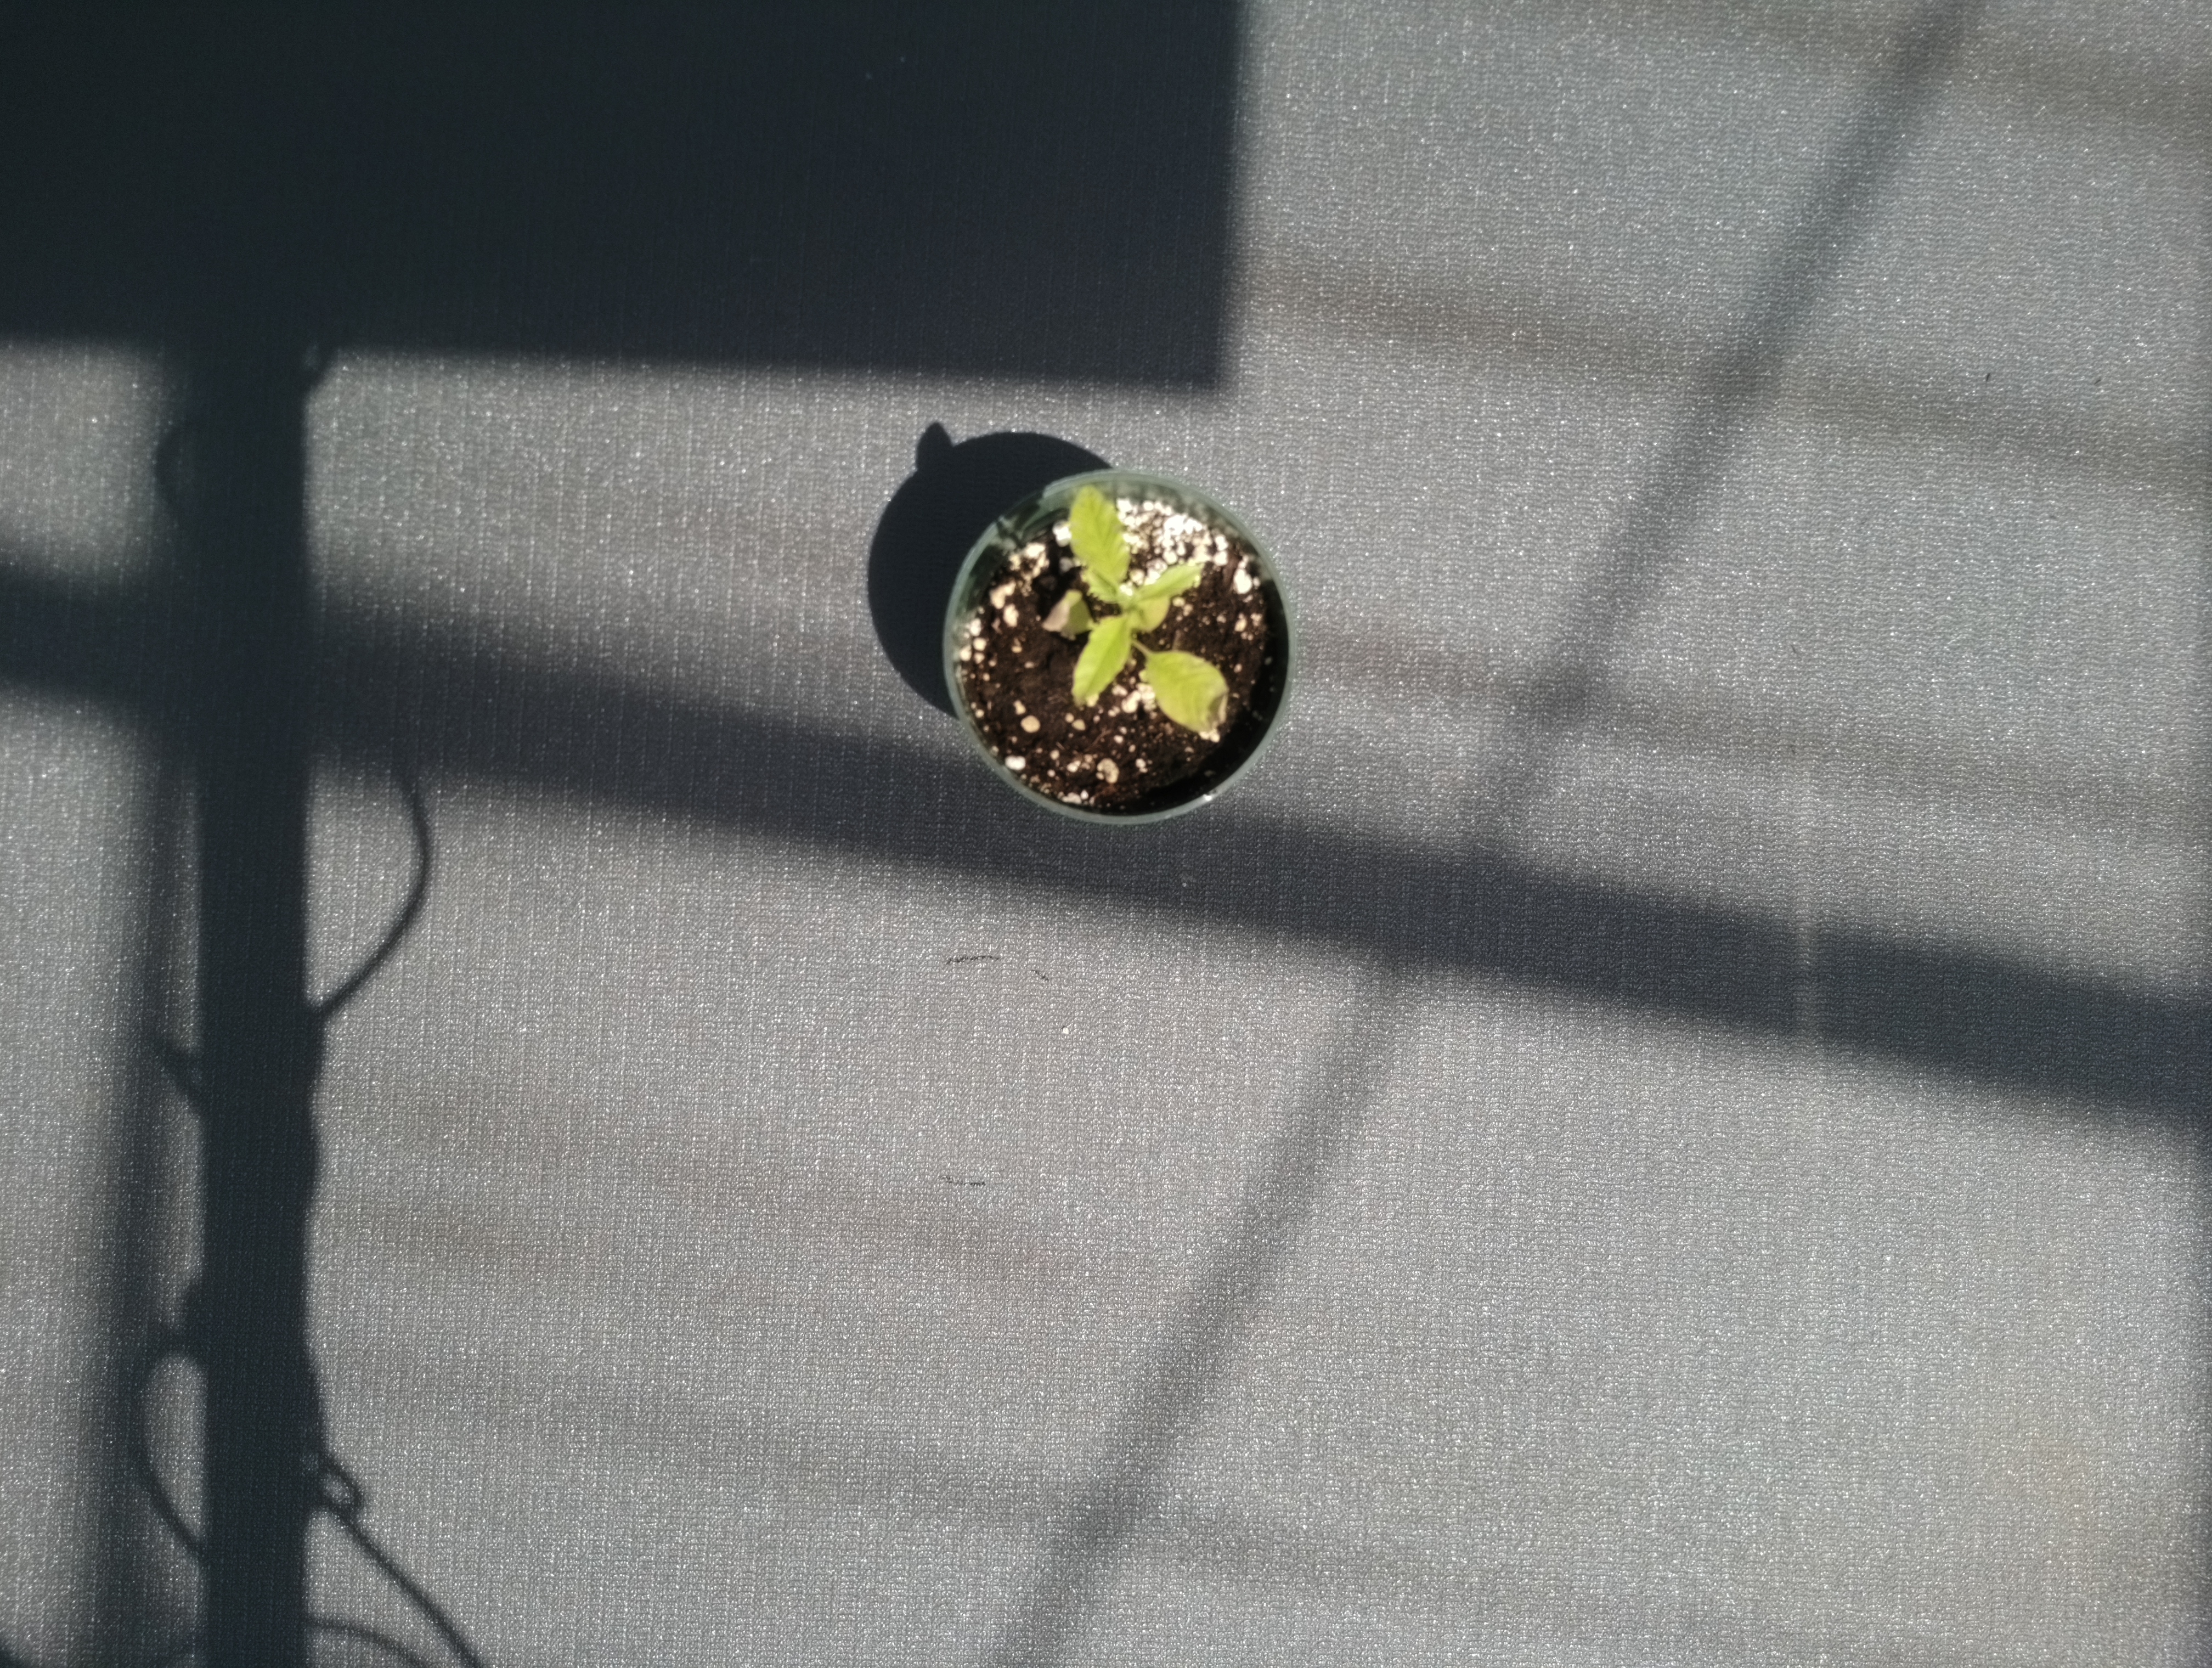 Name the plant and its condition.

waterhemp, chlorosis only
